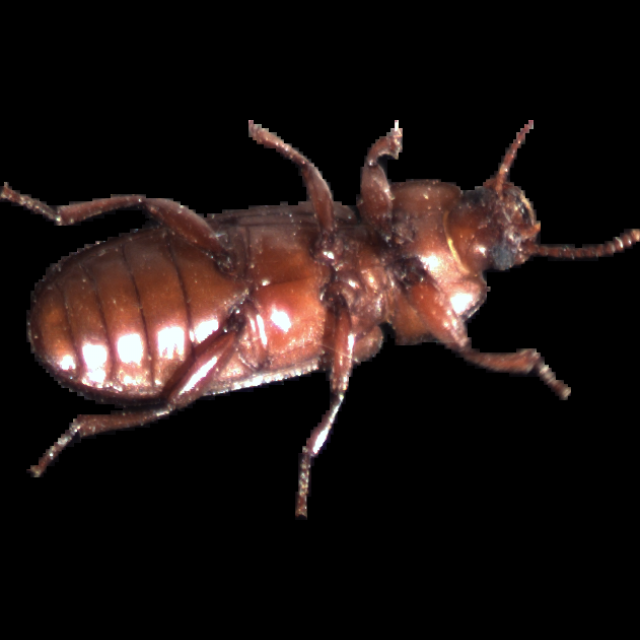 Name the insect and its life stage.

mealworm beetle
